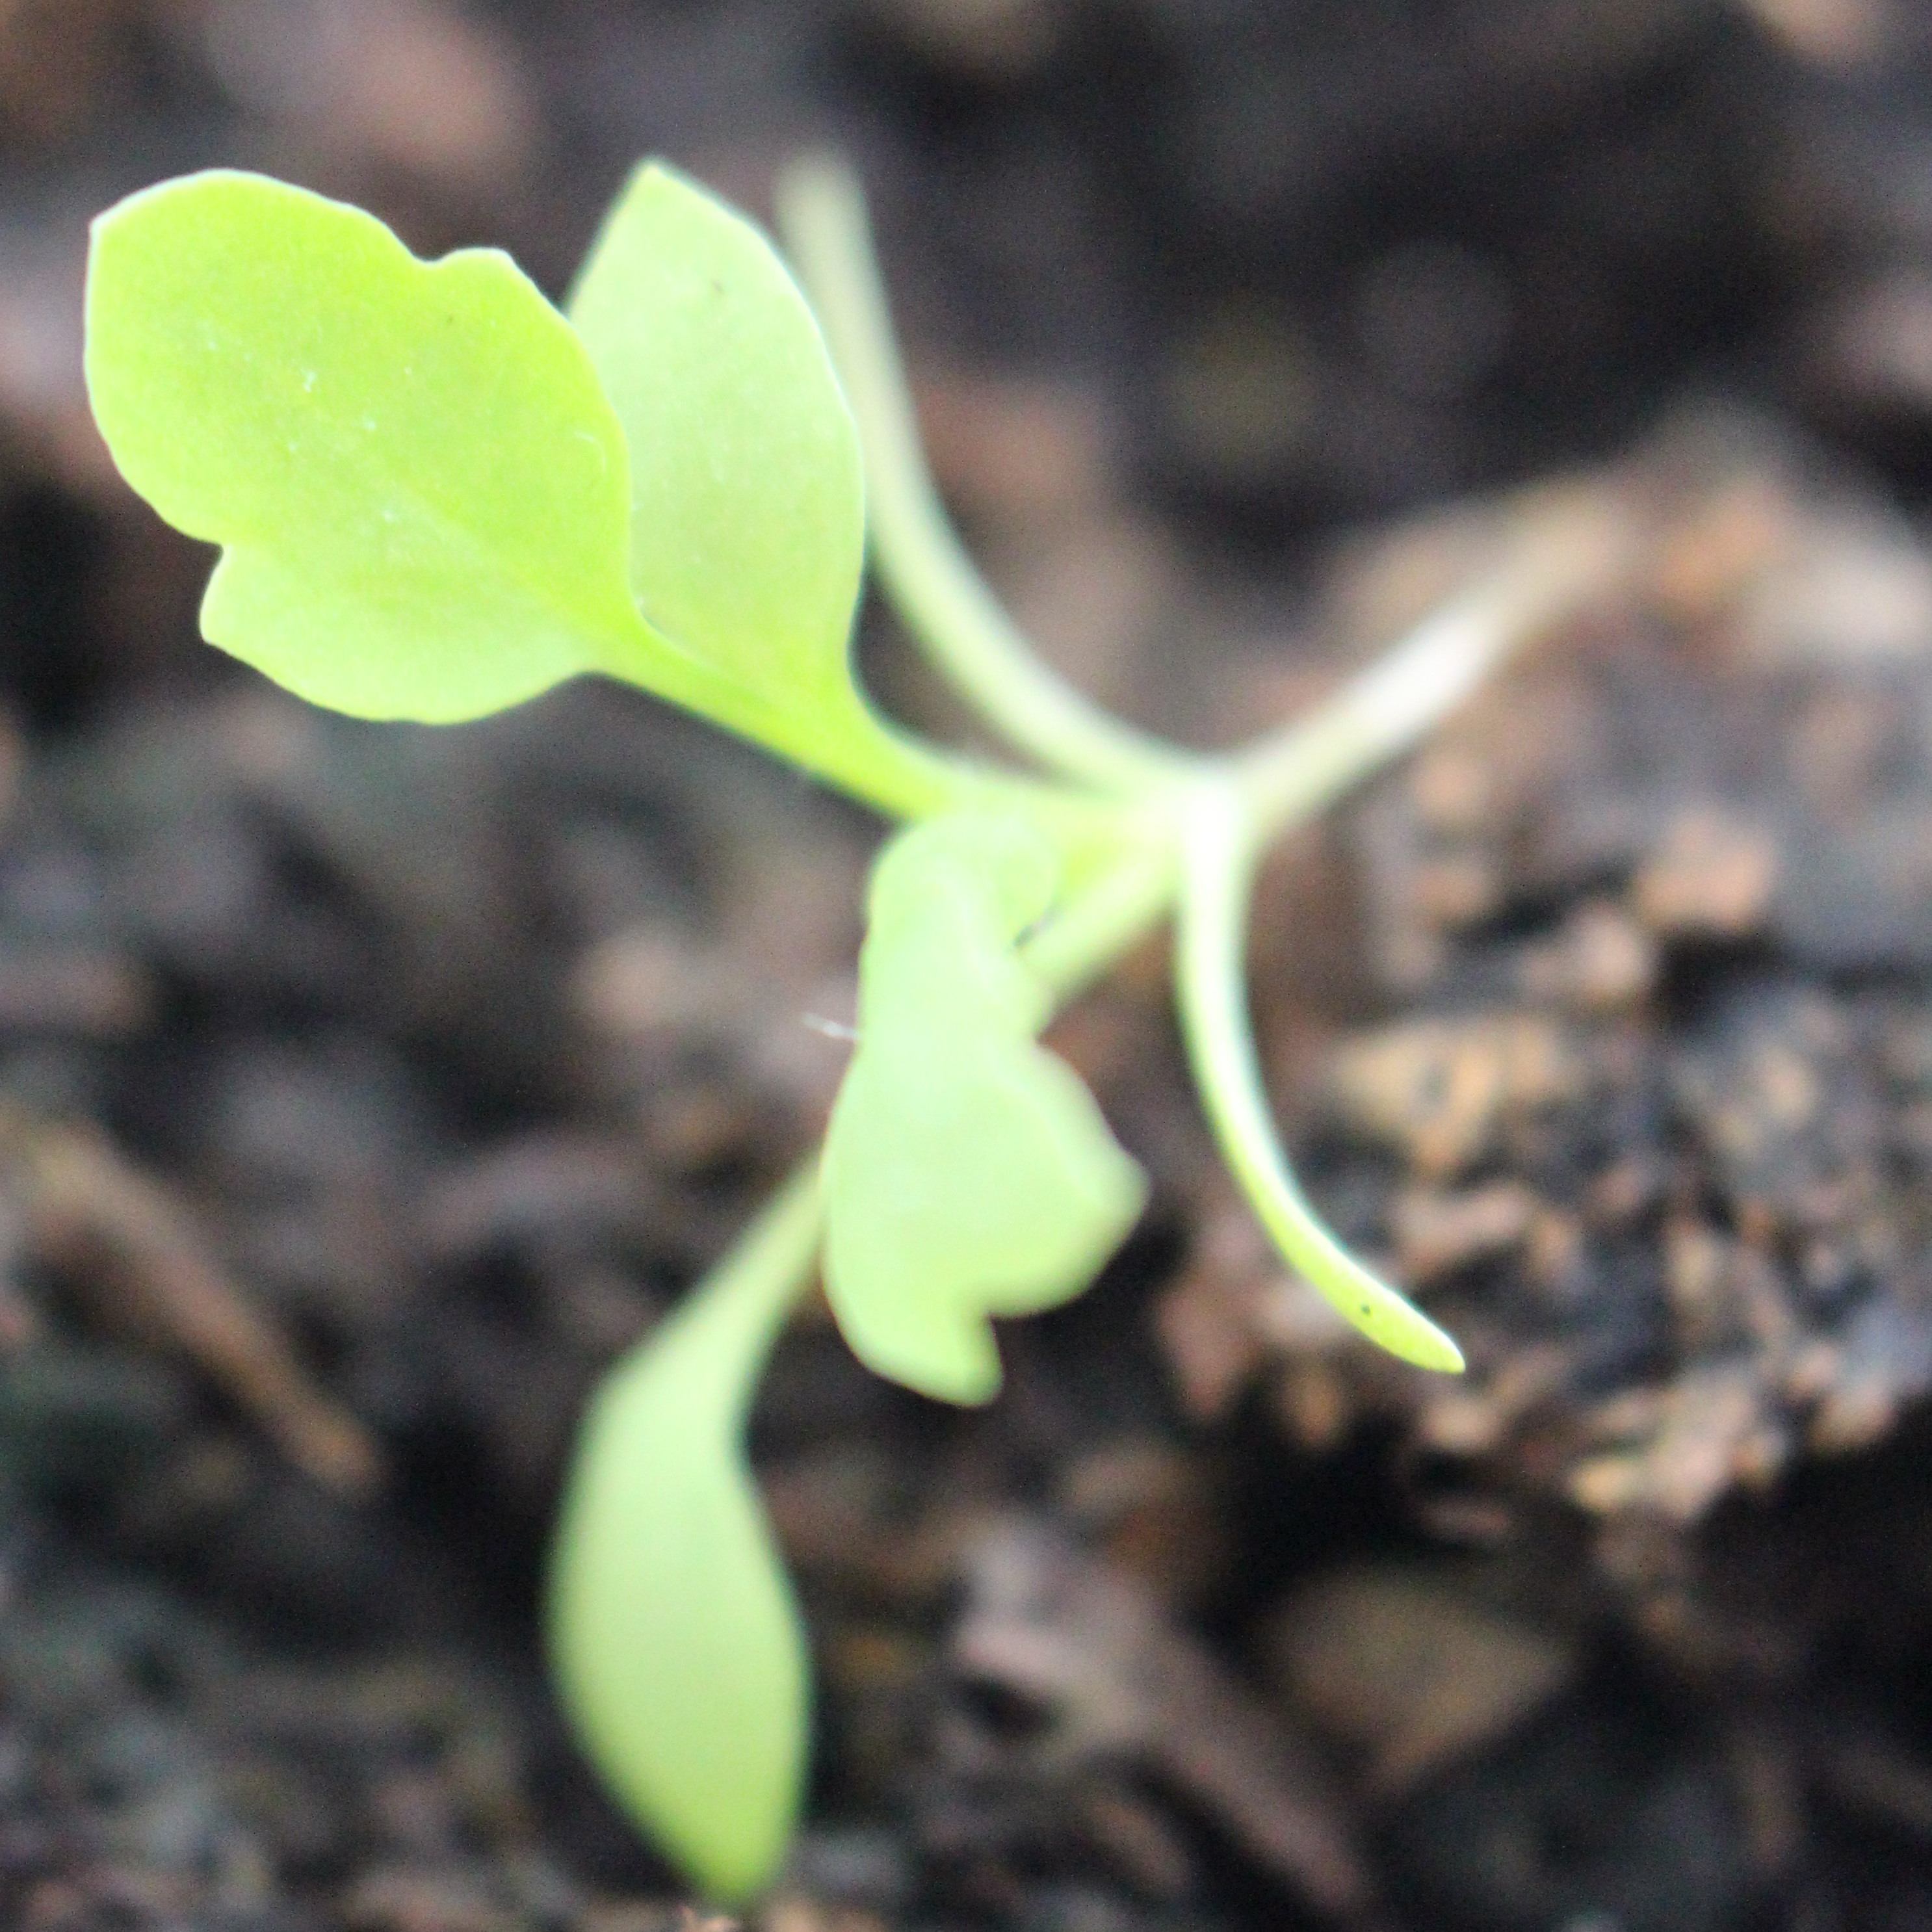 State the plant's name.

Papaver rhoeas
